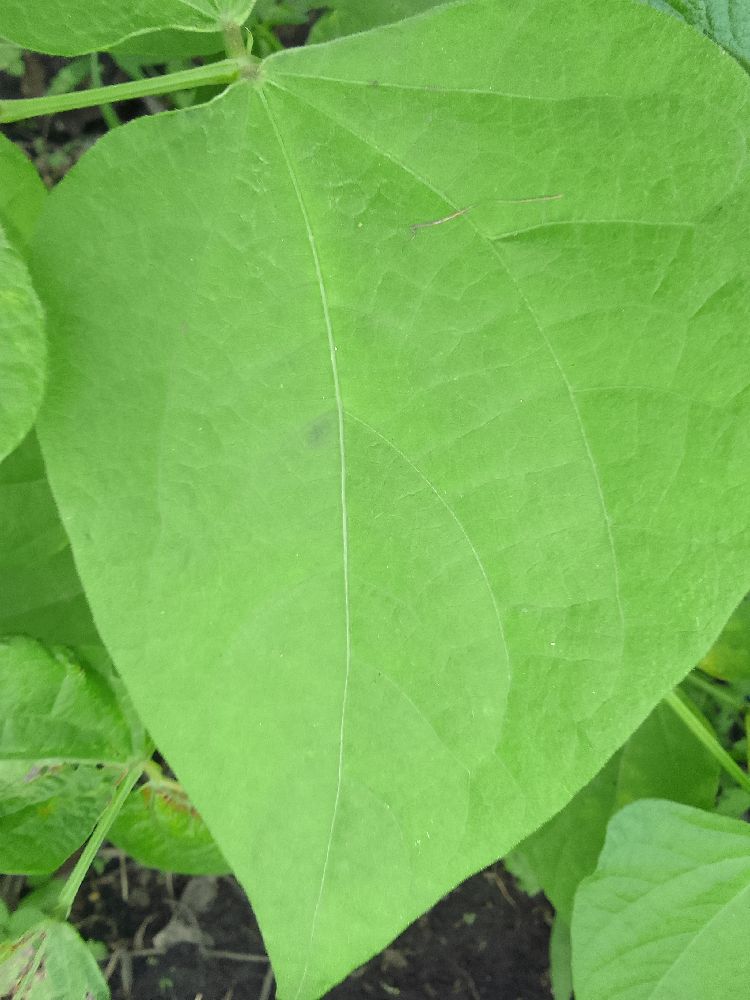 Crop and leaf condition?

common bean, healthy
